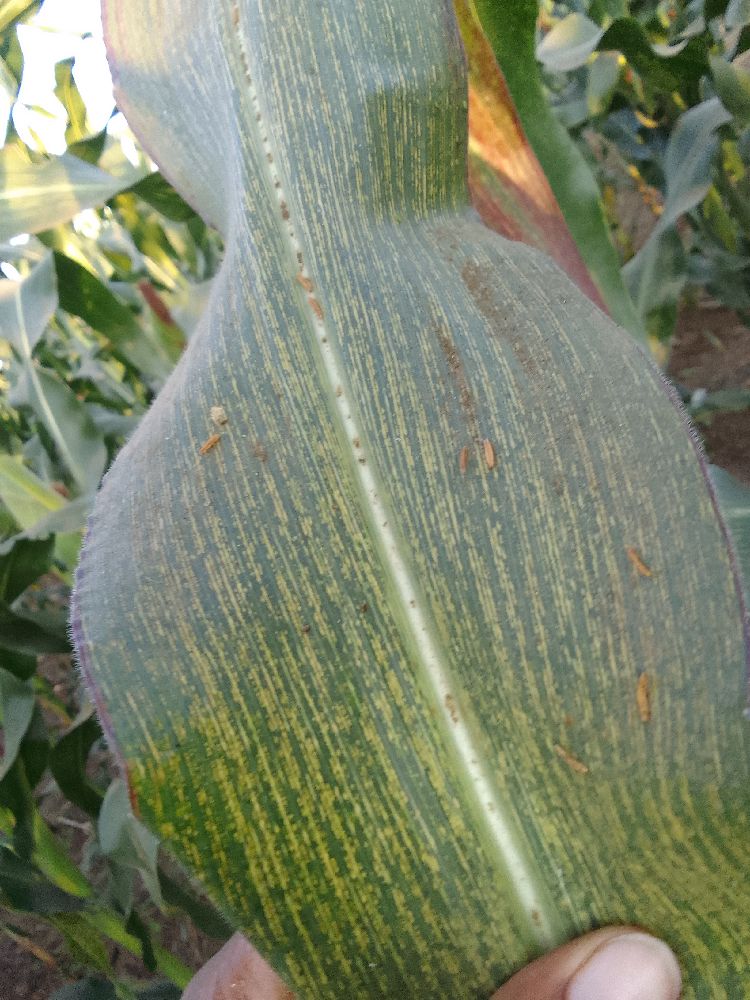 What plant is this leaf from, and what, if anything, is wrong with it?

maize, maize streak virus
